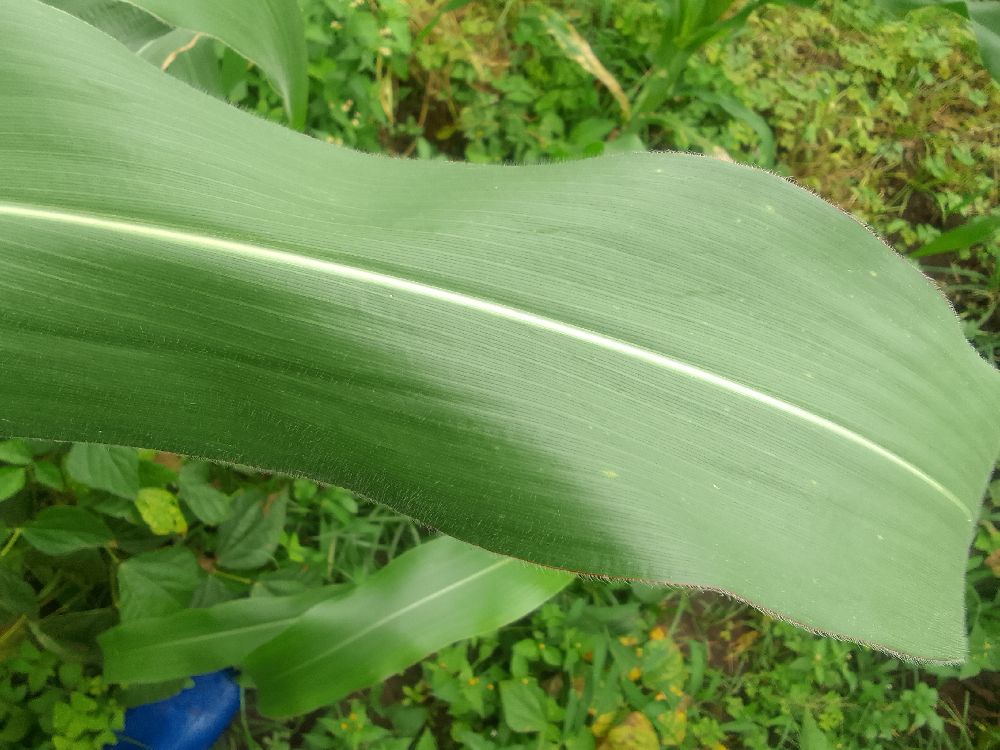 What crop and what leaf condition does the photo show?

maize, healthy
